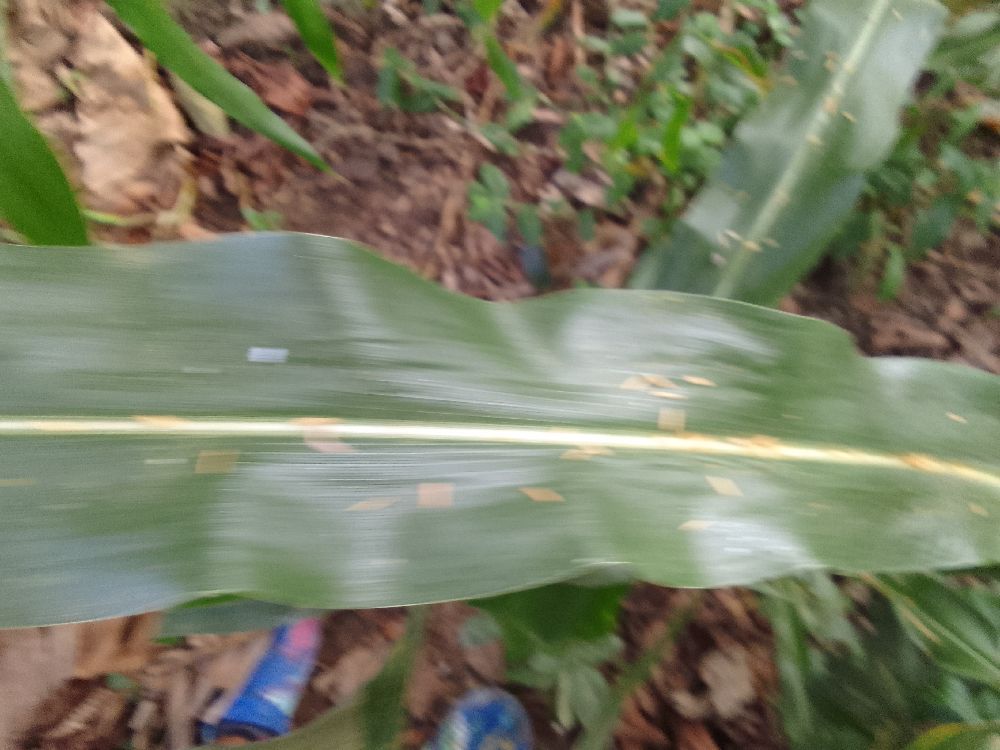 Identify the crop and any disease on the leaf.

maize, healthy
